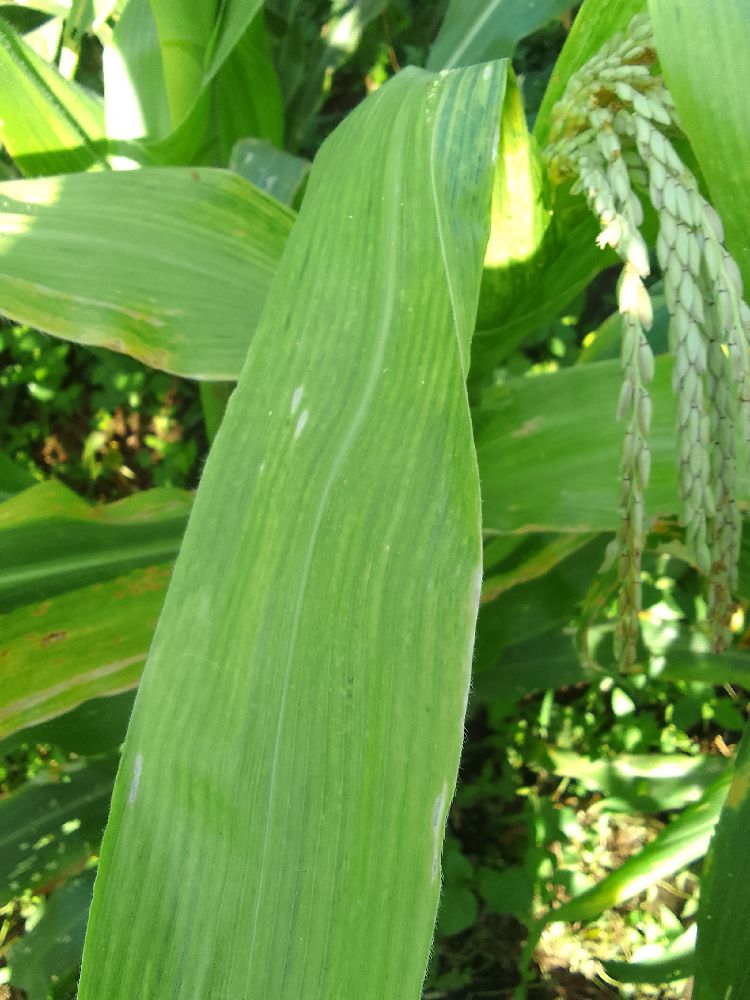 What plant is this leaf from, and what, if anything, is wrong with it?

maize, maize lethal necrosis
